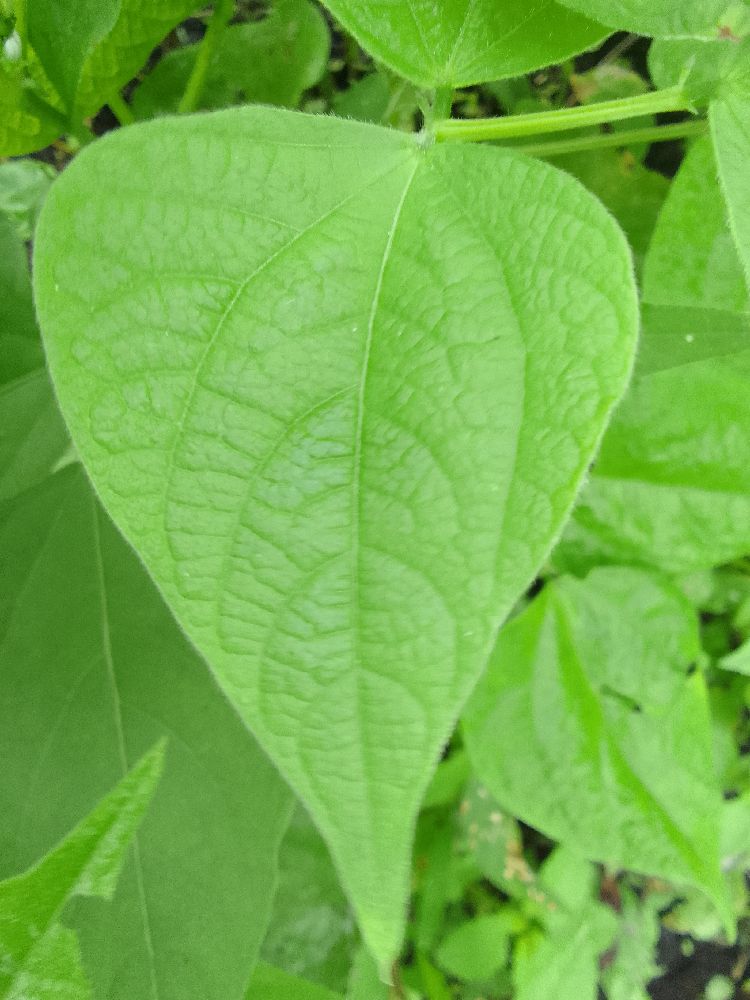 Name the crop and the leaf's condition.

common bean, healthy
